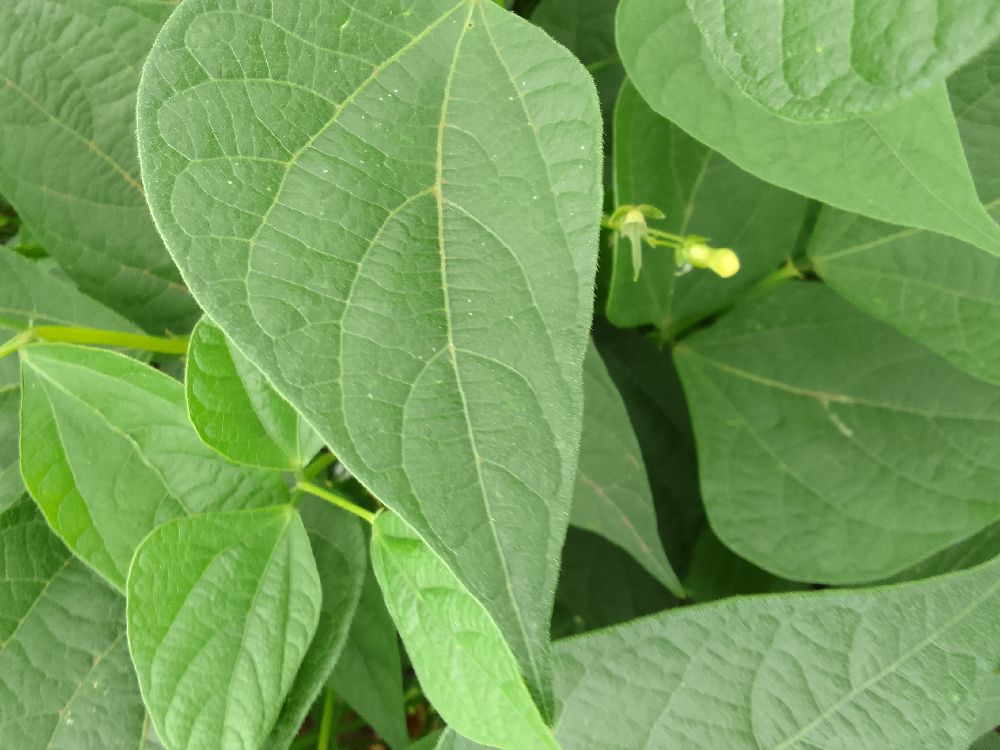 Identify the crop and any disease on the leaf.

common bean, healthy
